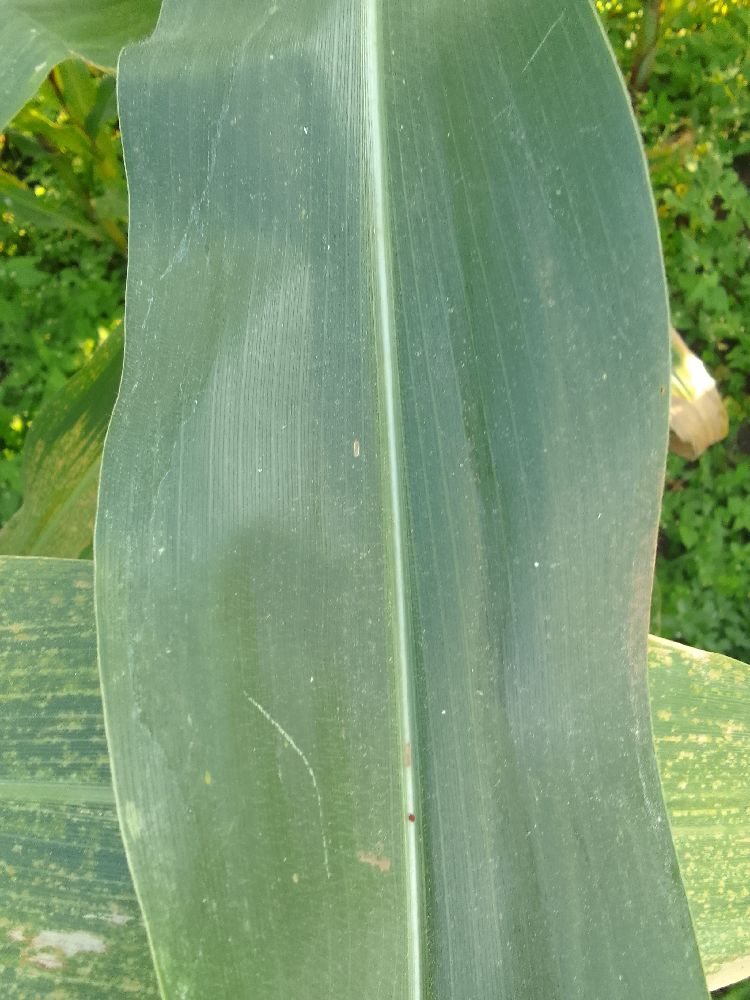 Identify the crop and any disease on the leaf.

maize, healthy
